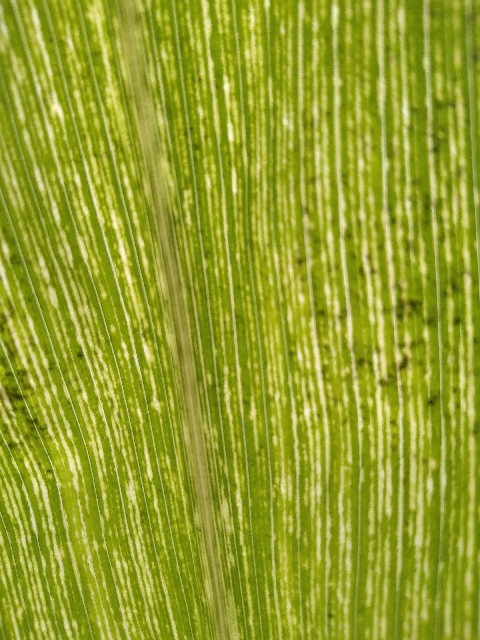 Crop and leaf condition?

maize, maize streak virus
